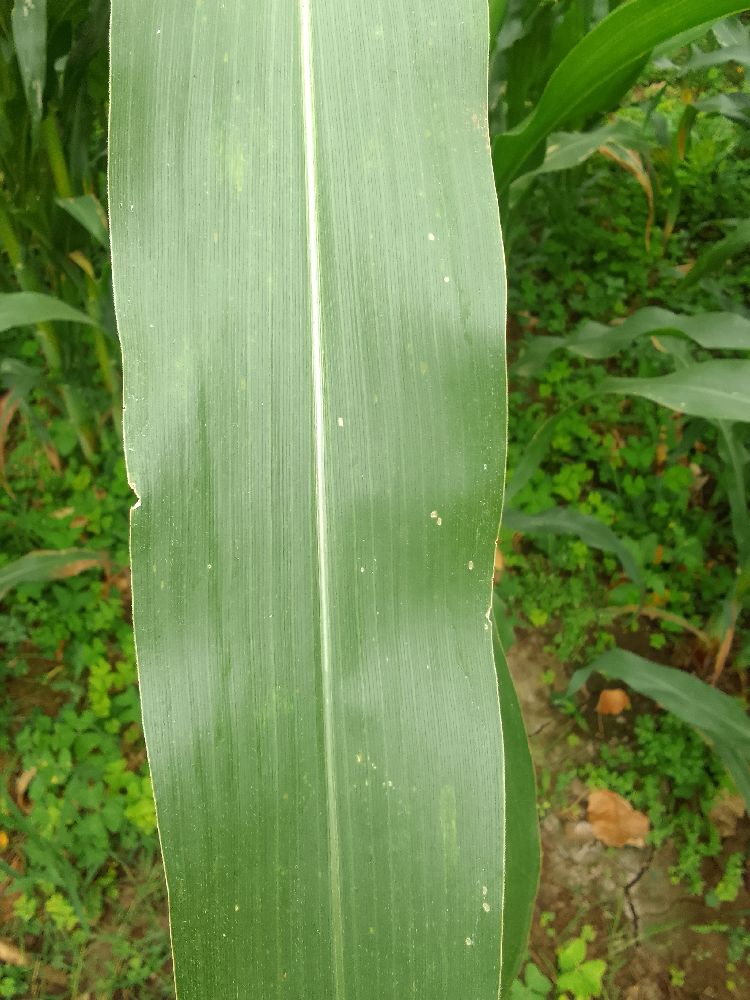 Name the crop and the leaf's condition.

maize, healthy
